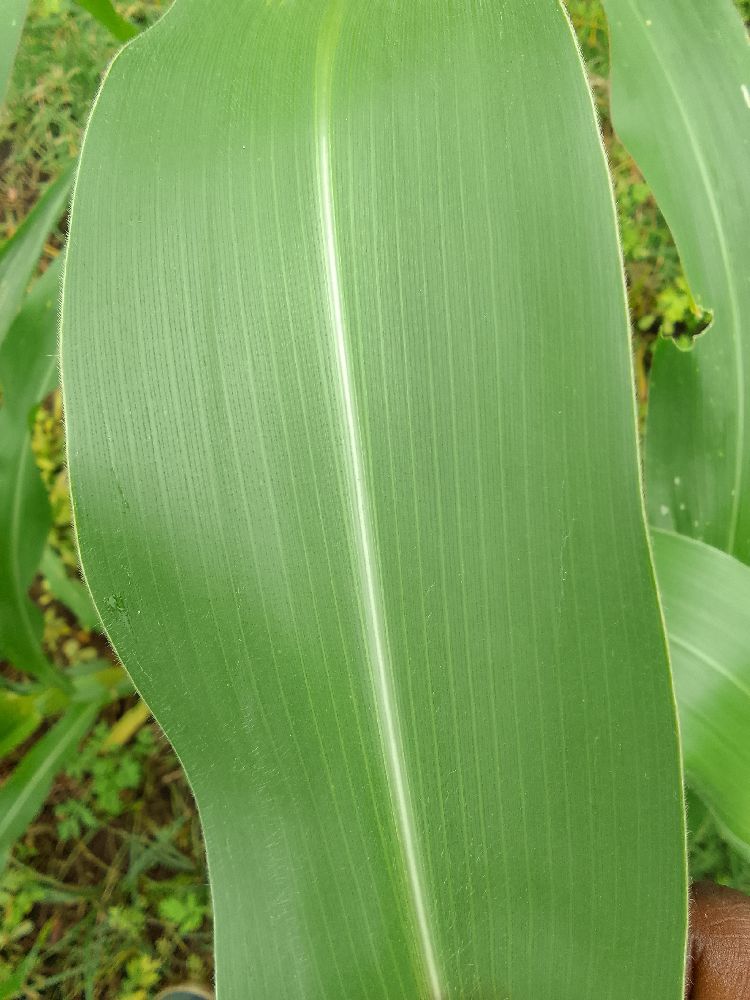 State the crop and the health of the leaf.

maize, healthy
